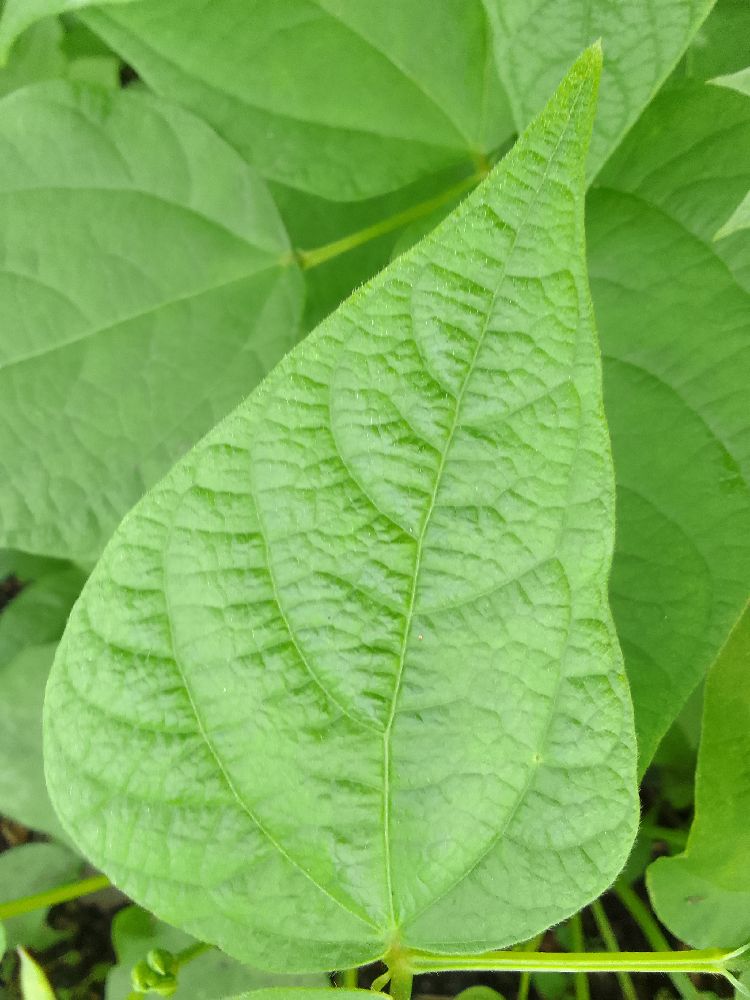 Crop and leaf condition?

common bean, healthy
